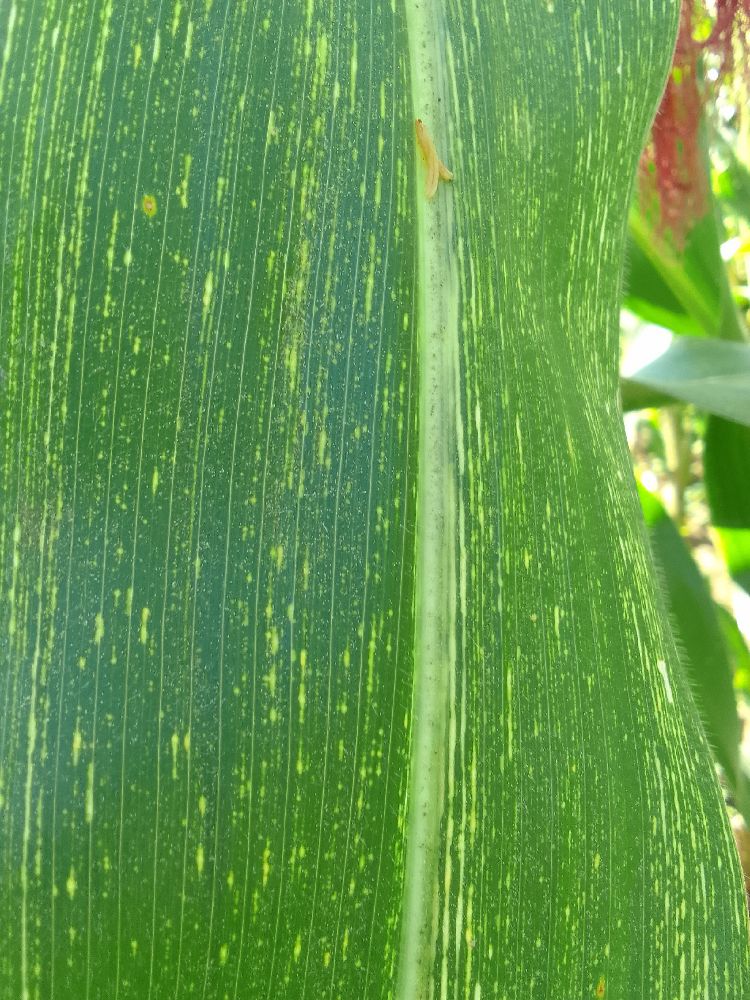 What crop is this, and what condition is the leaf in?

maize, maize streak virus
